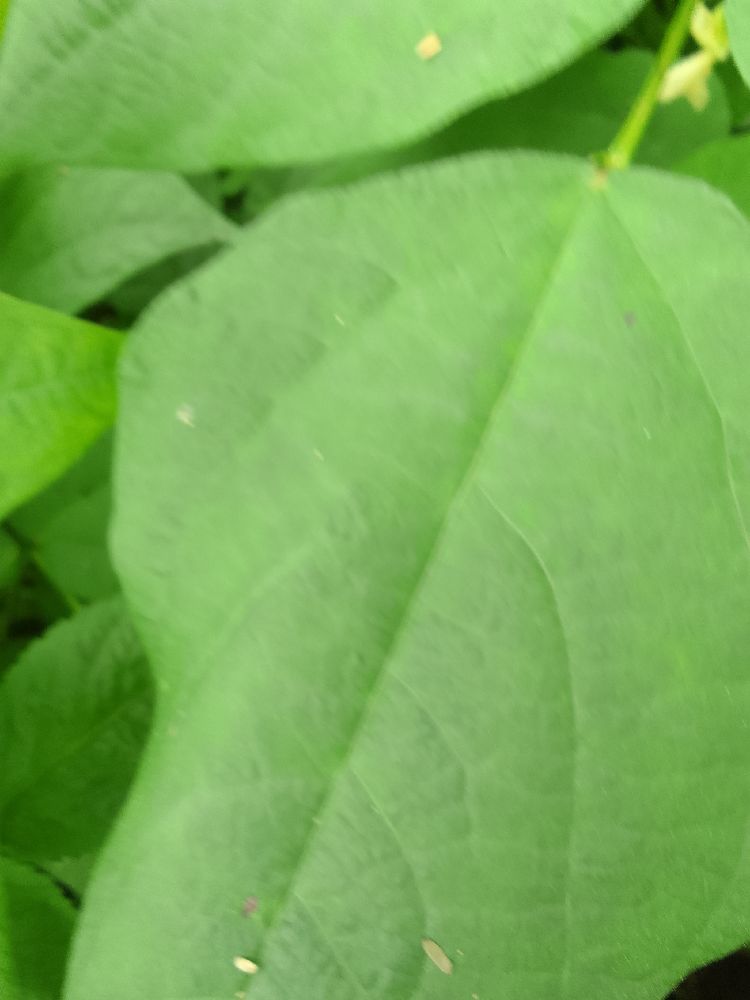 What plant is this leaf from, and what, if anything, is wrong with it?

common bean, healthy
